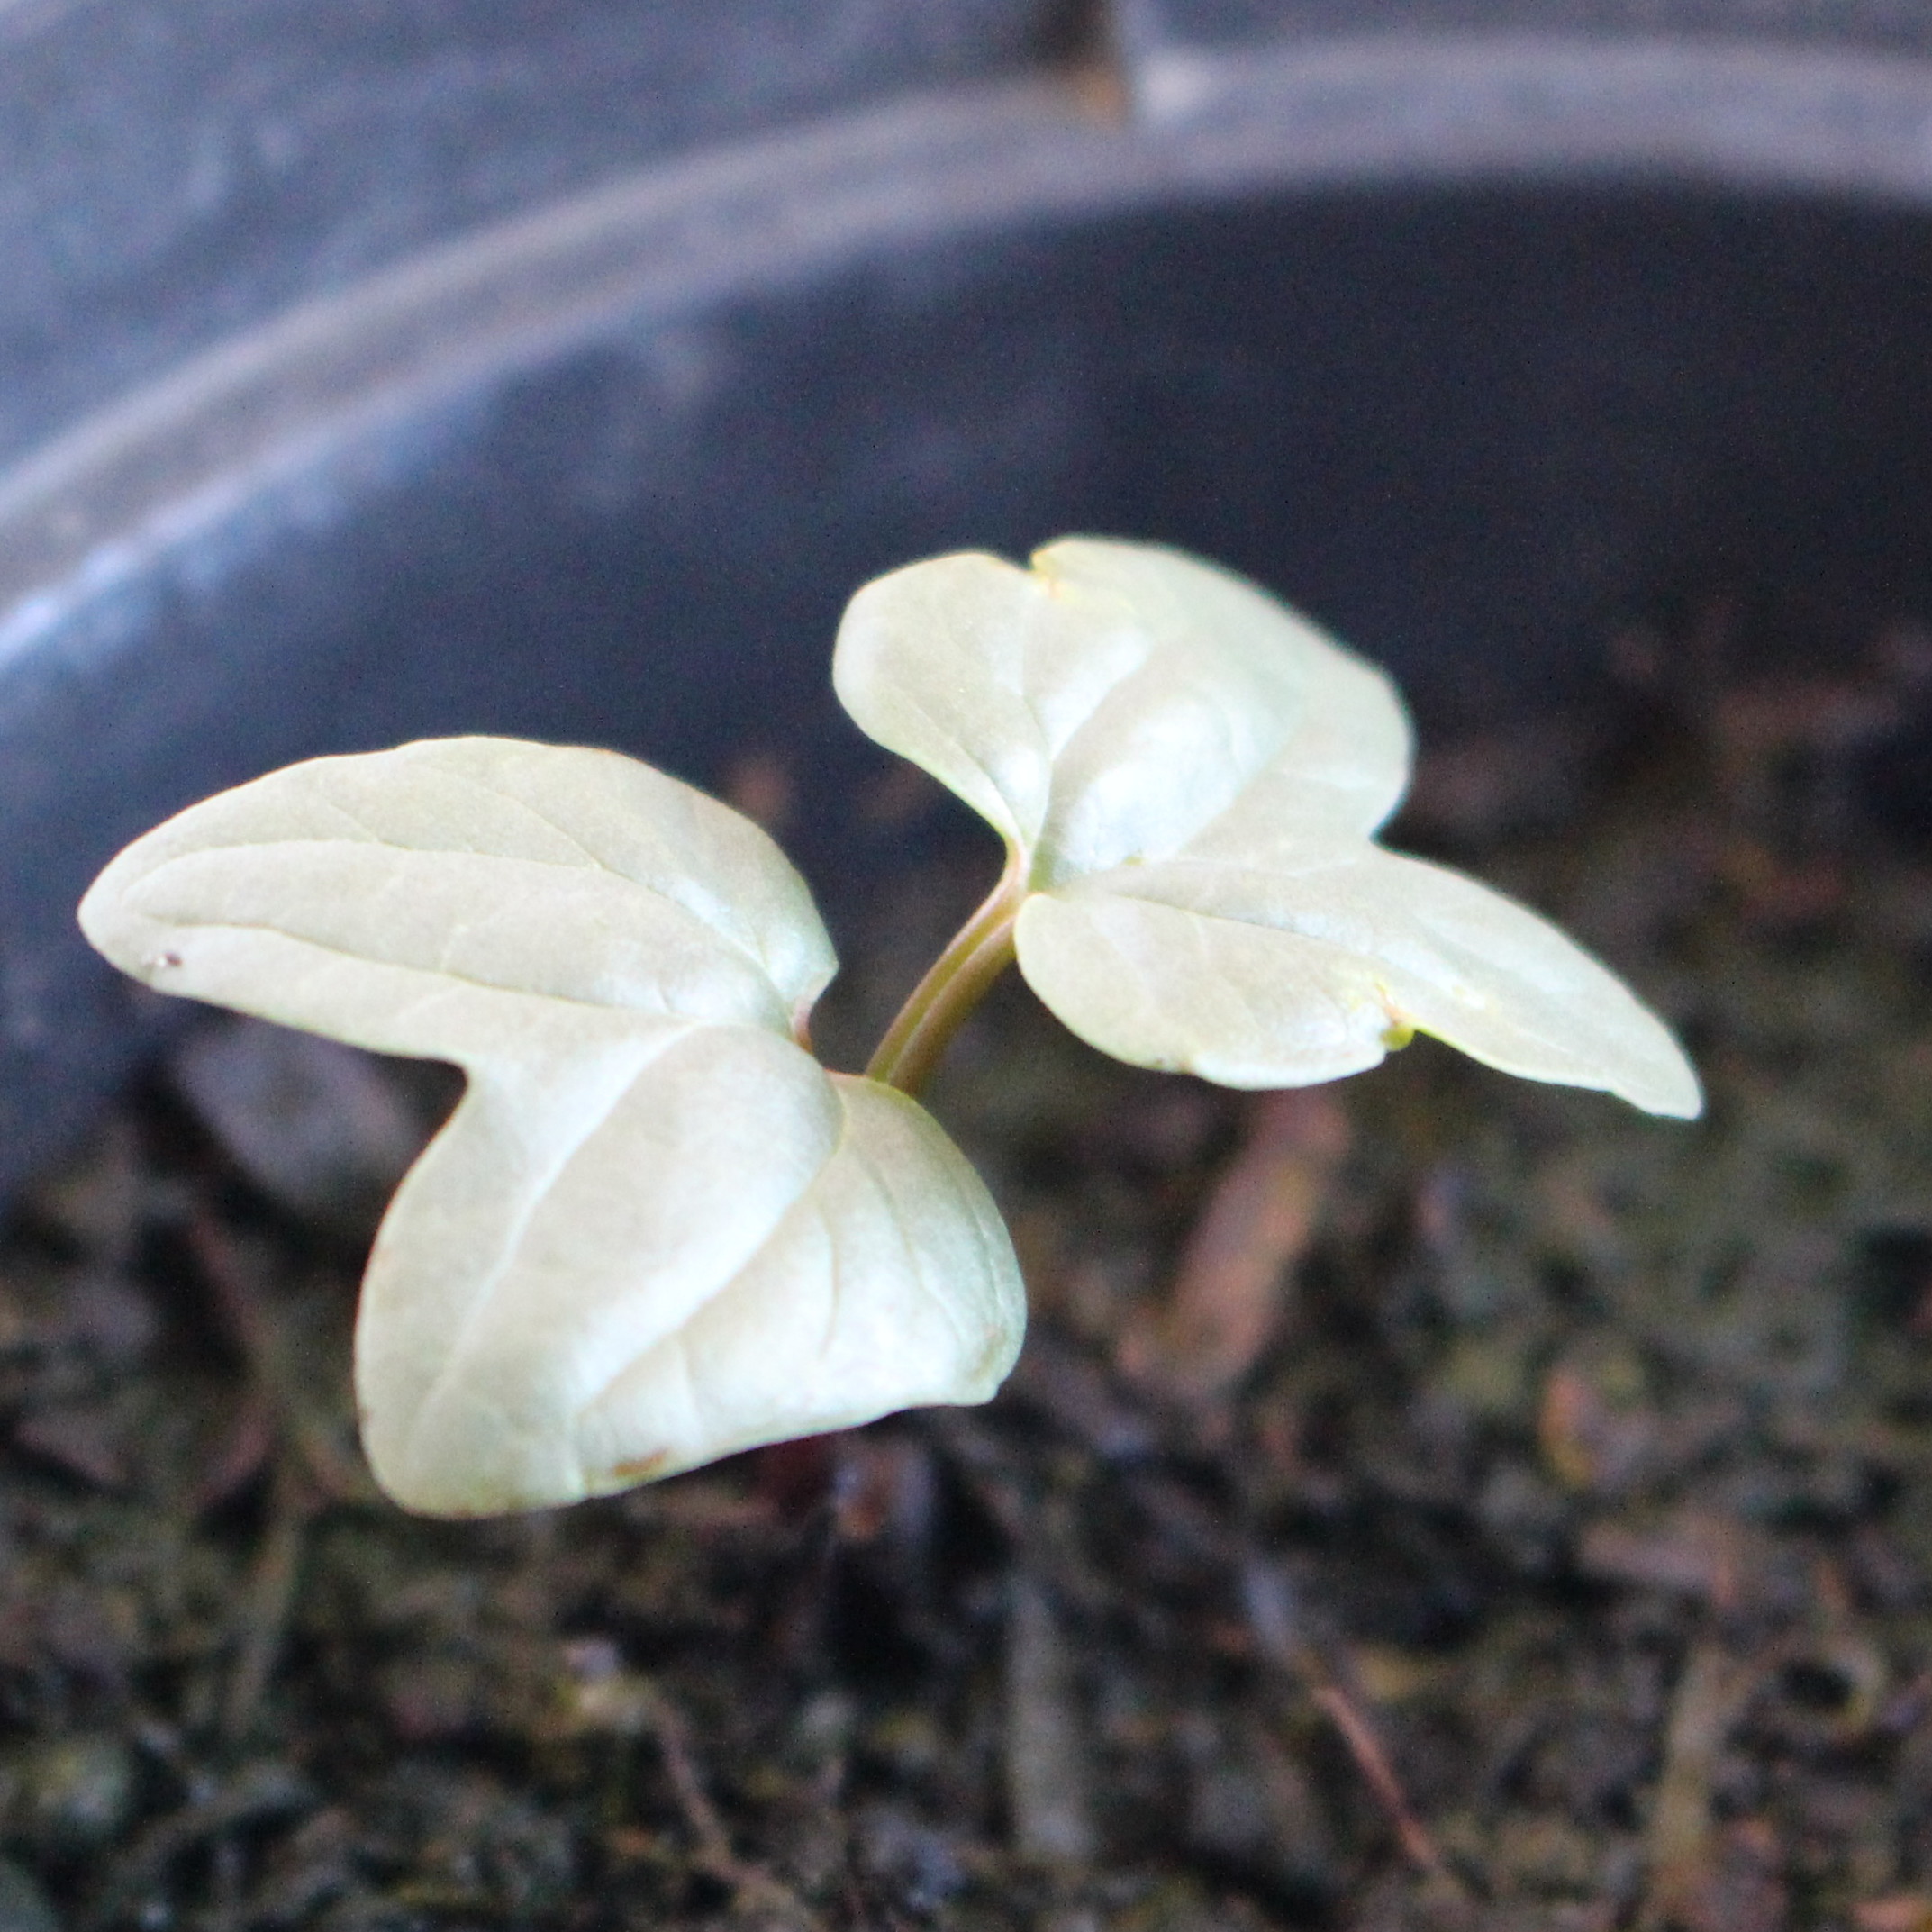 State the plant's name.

Convolvulus arvensis
